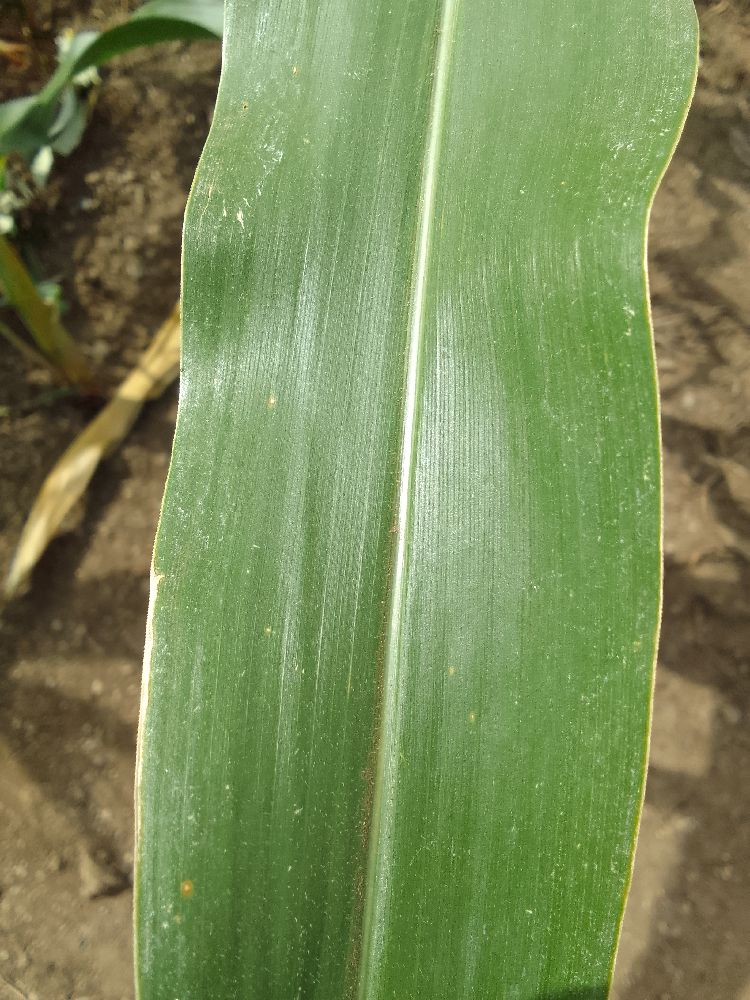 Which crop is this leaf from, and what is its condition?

maize, healthy
